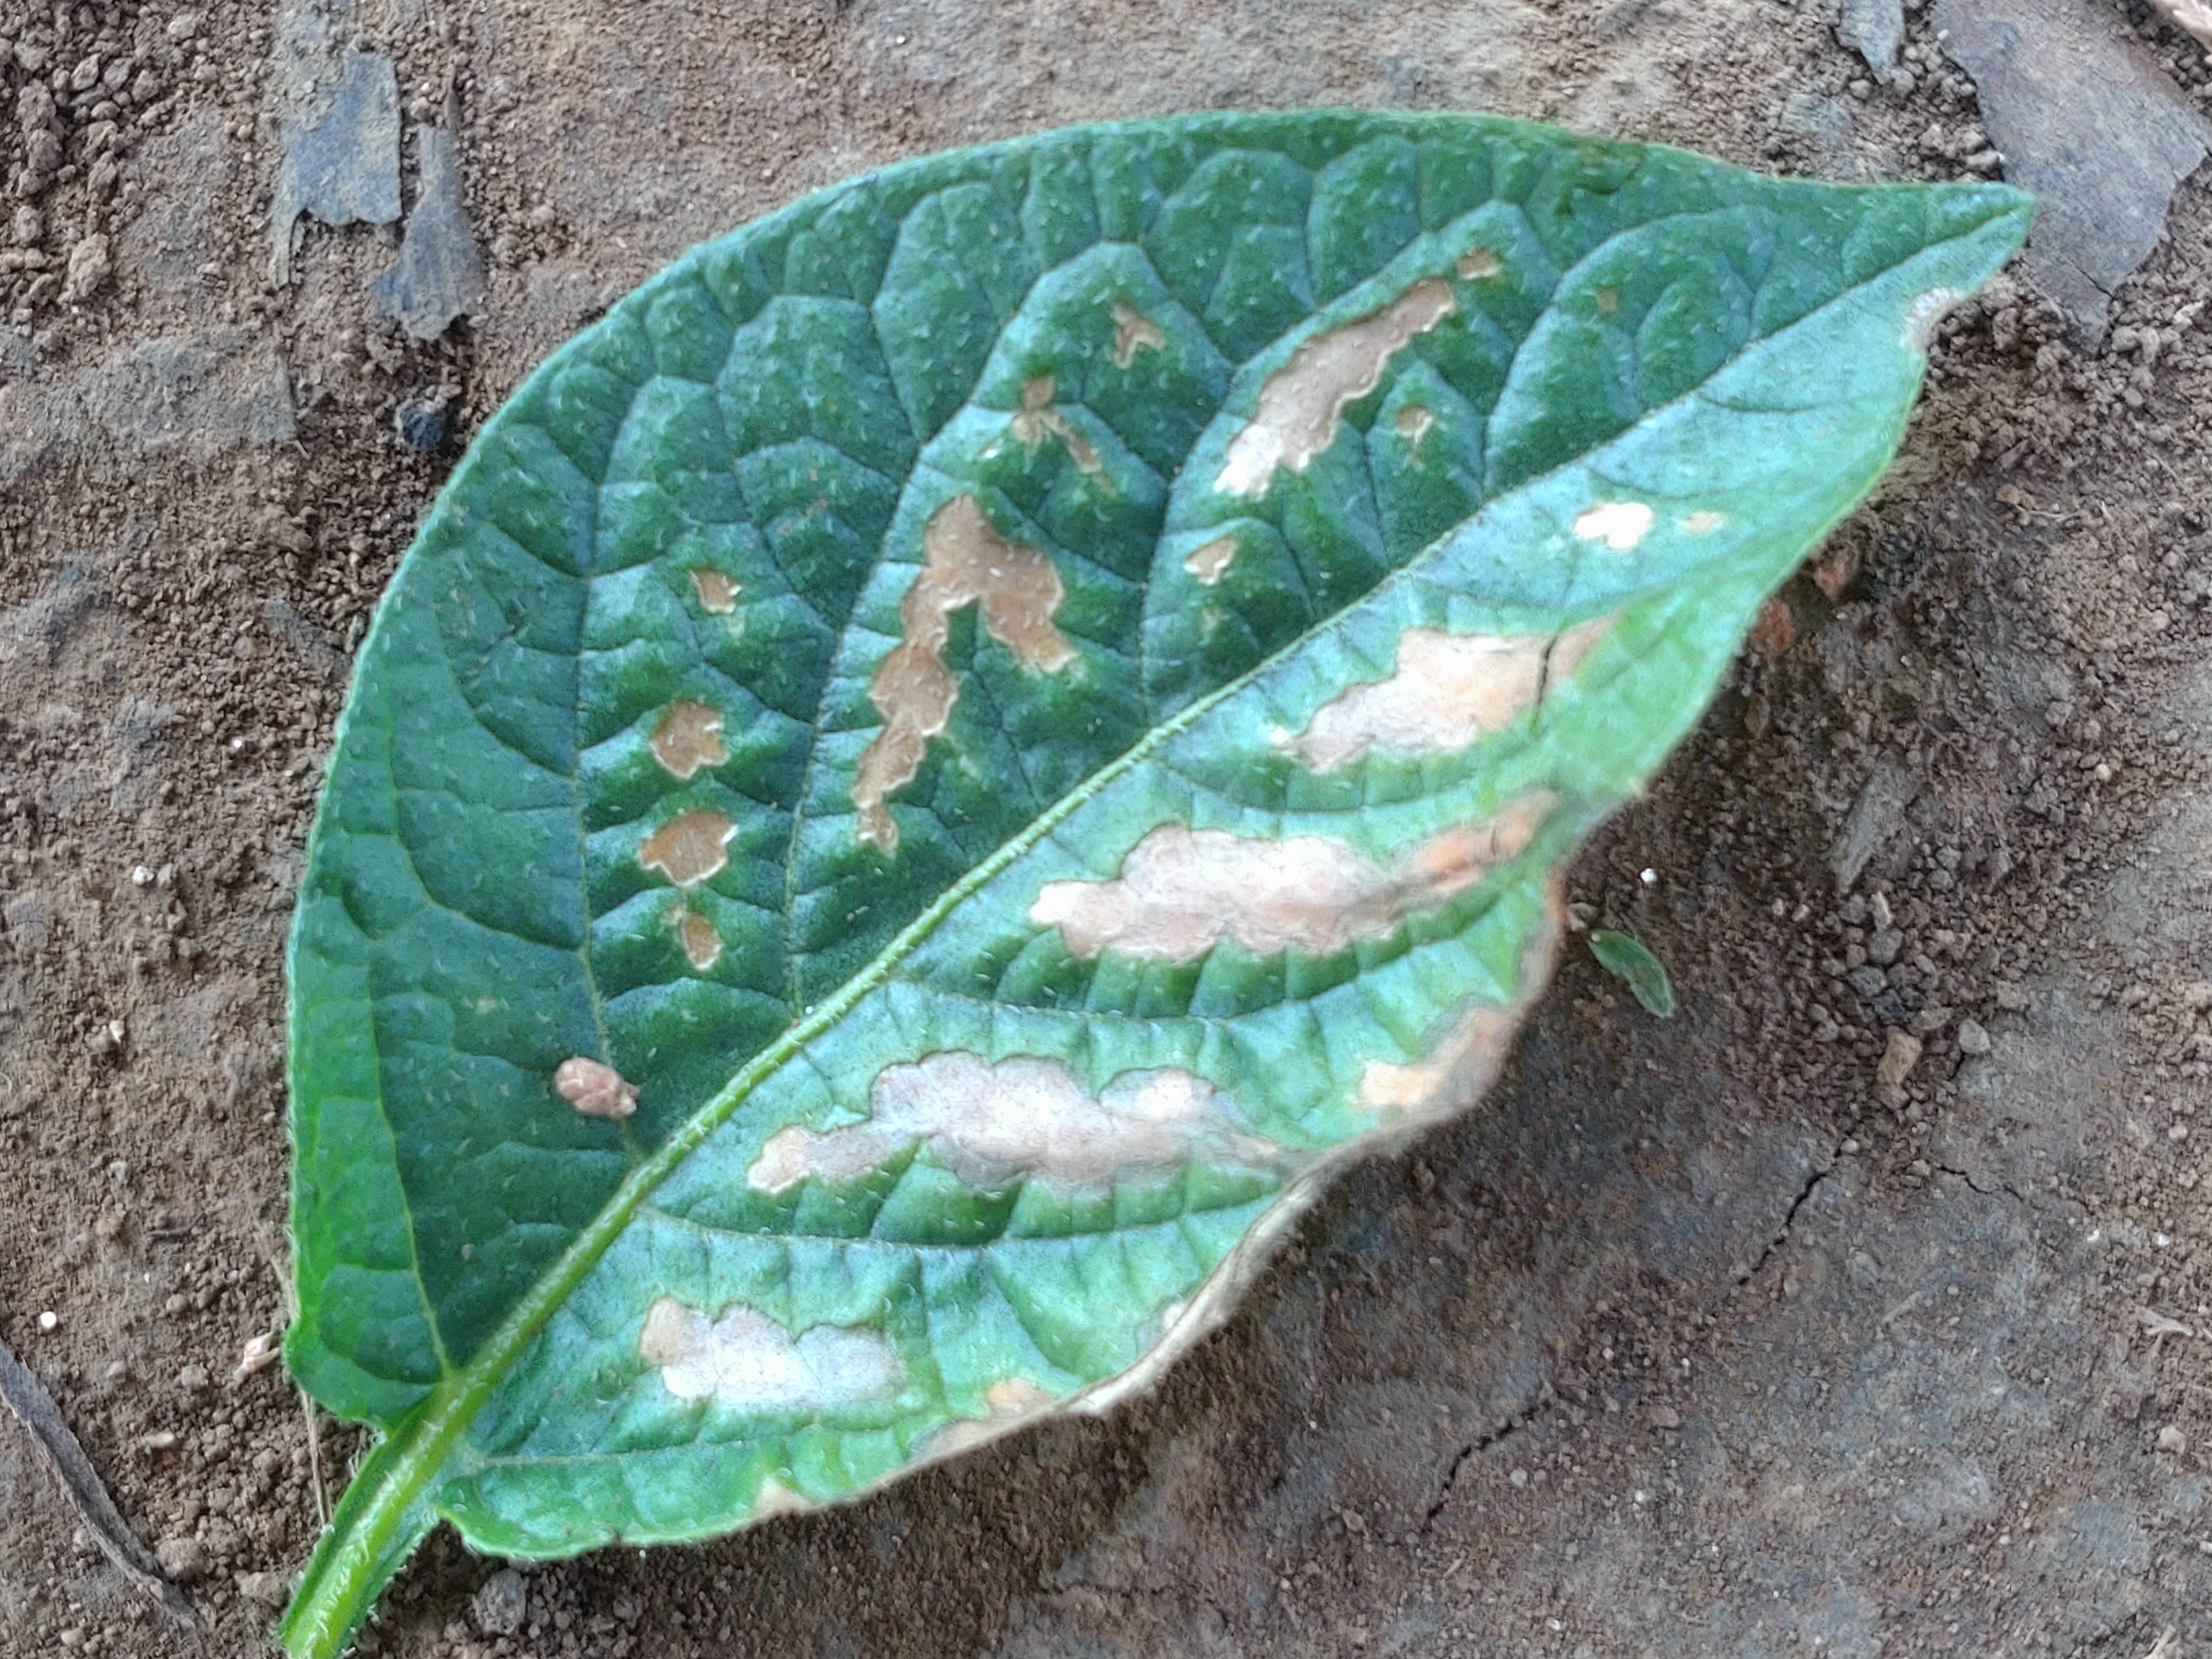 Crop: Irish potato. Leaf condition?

early blight
